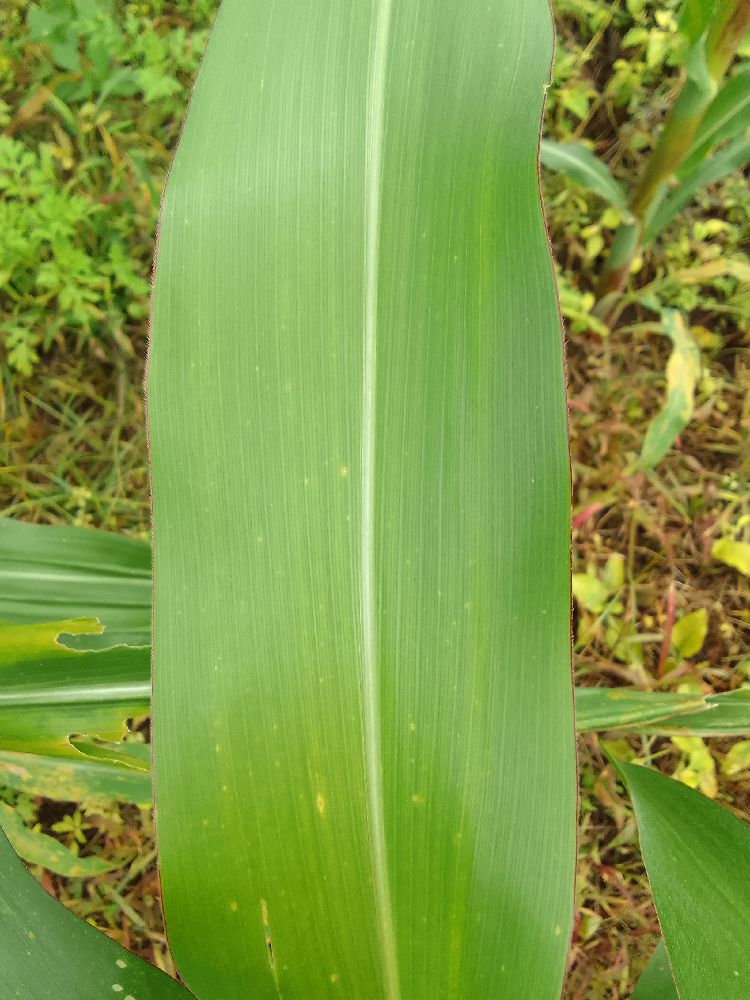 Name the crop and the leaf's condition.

maize, healthy
